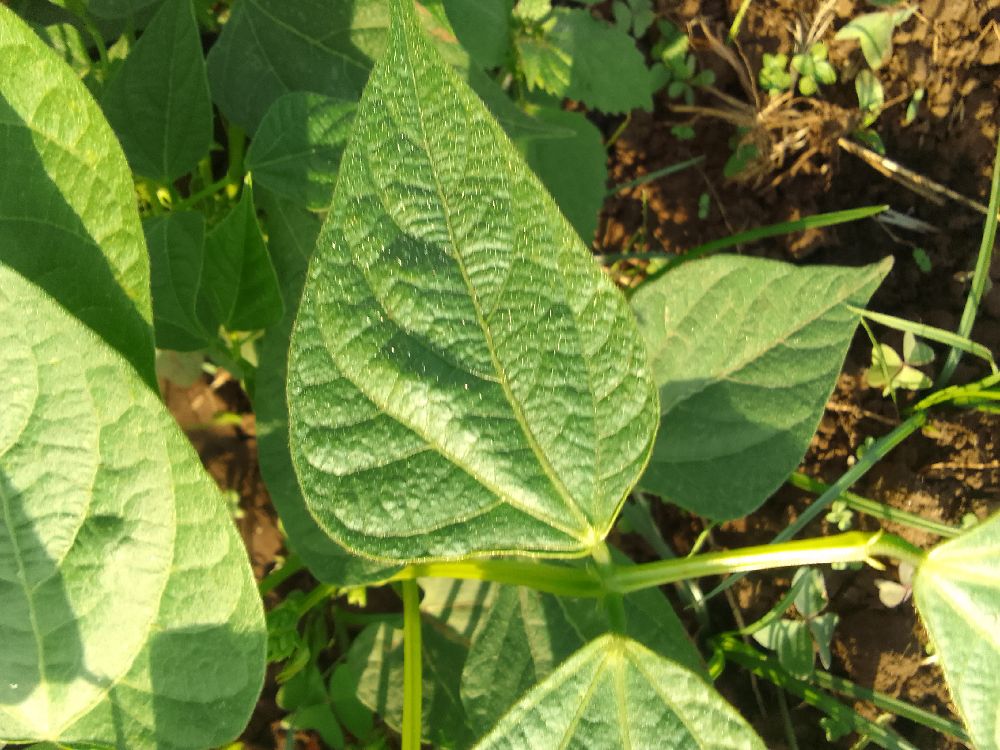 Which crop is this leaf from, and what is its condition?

common bean, healthy
